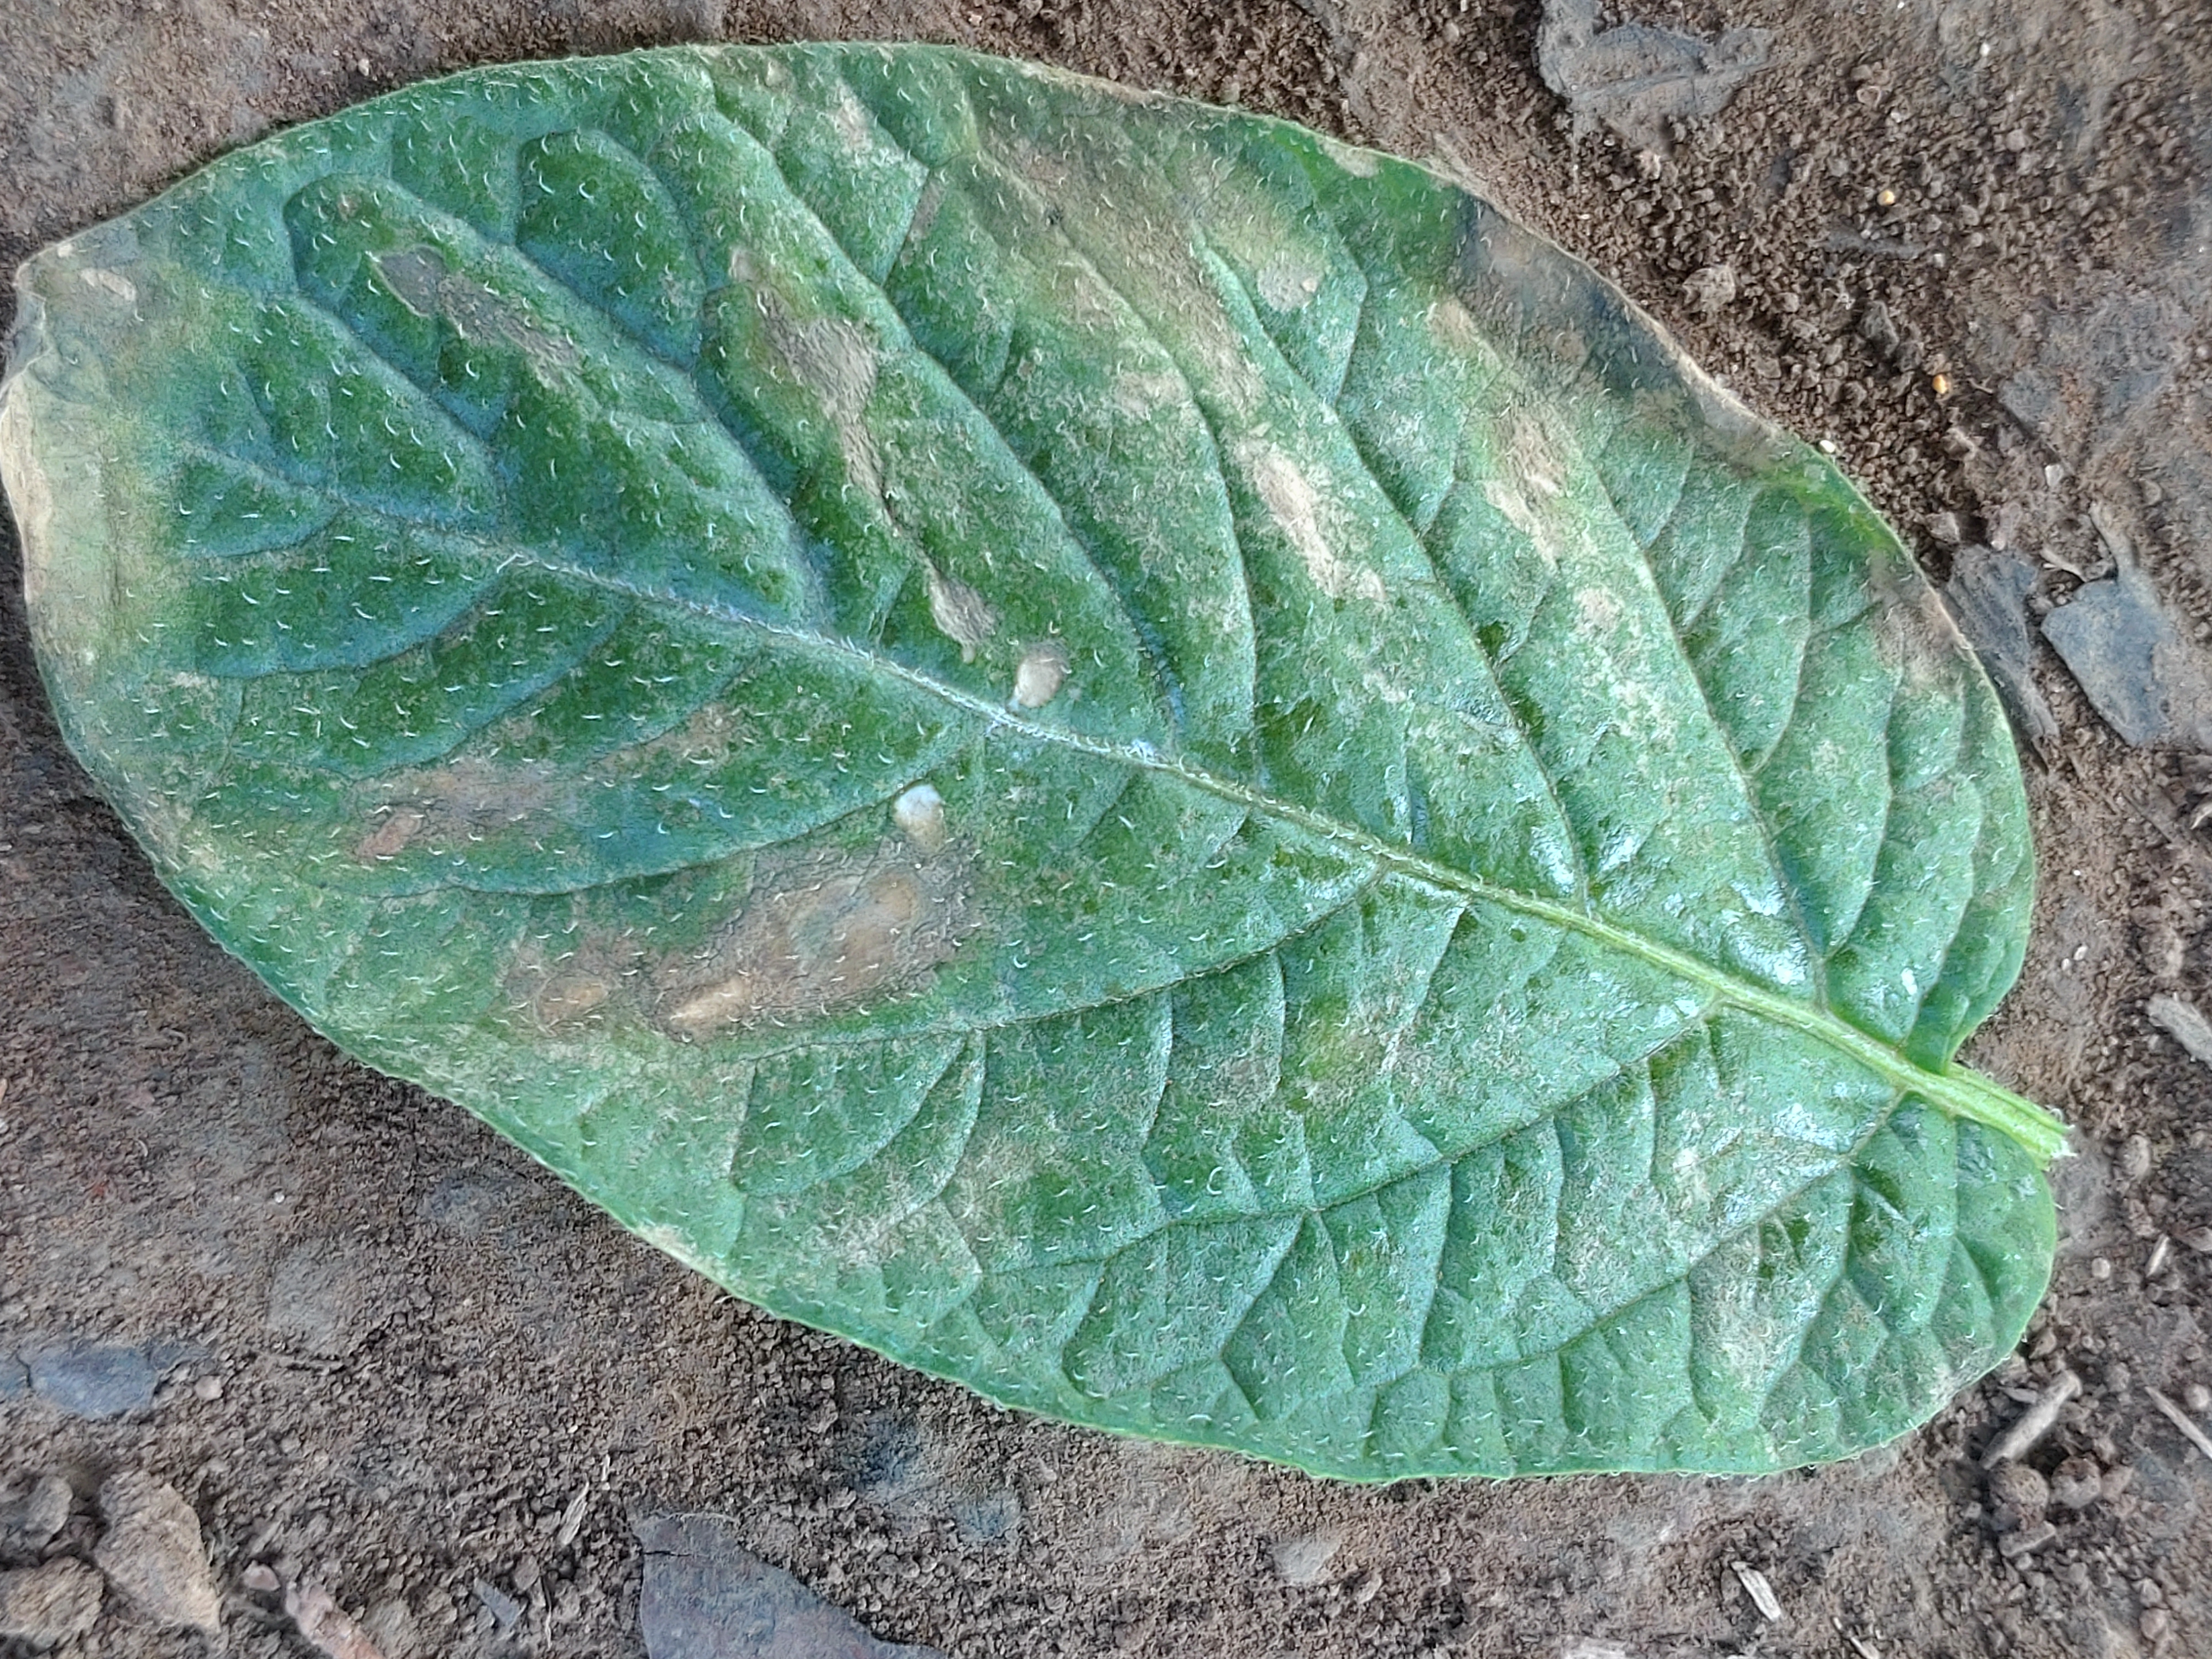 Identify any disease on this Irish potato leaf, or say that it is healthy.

early blight
